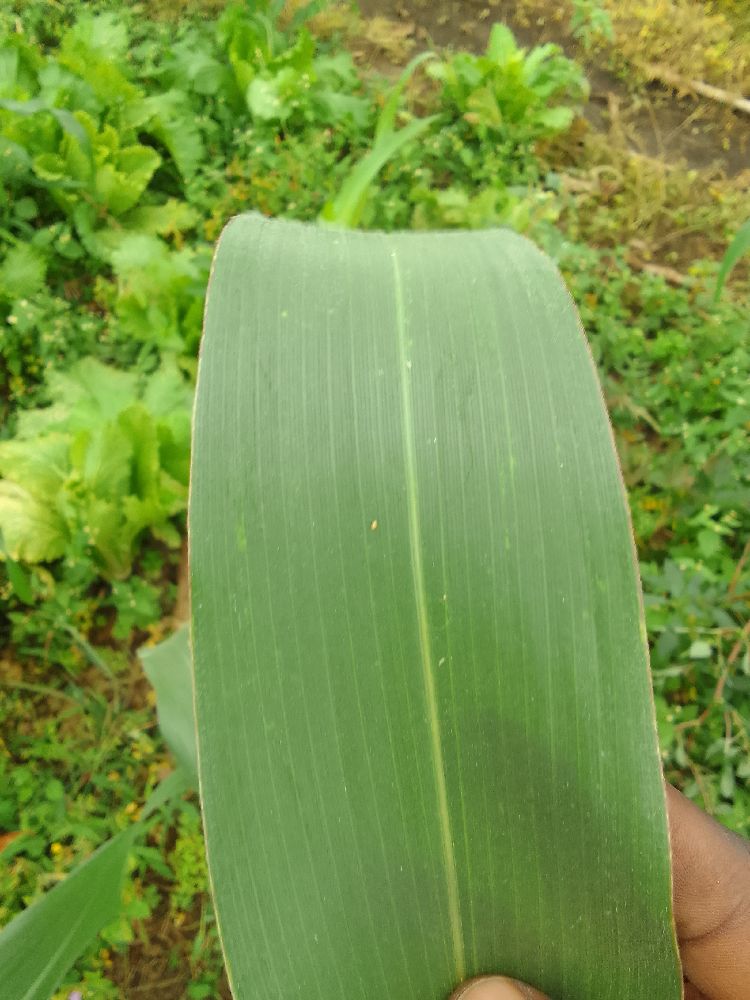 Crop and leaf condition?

maize, healthy
